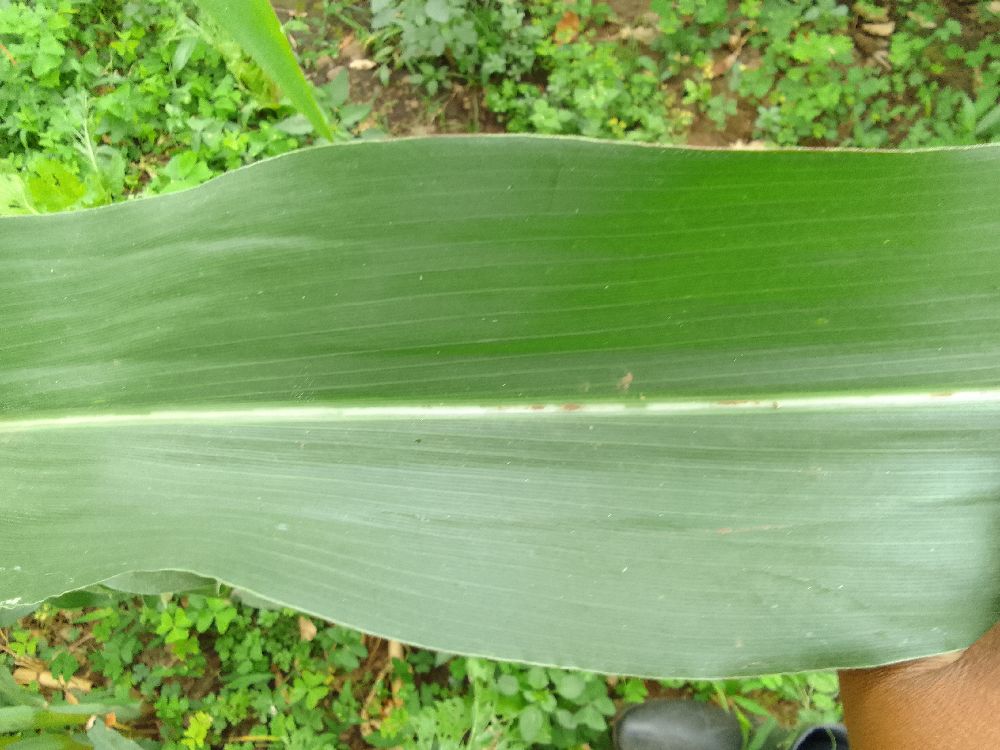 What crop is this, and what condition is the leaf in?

maize, healthy
